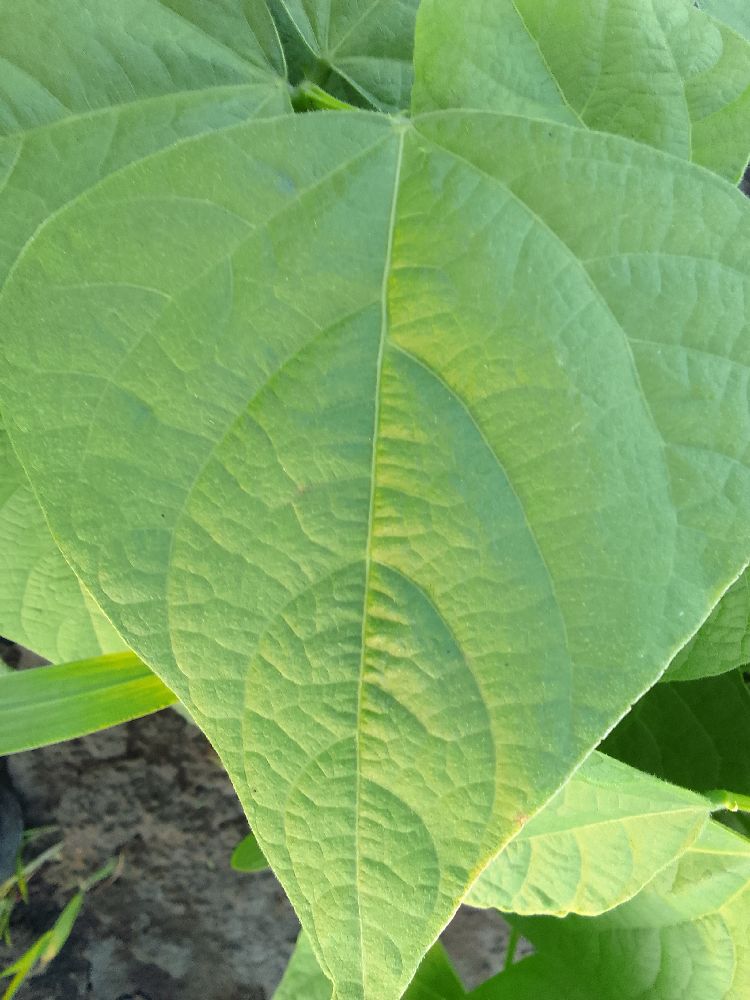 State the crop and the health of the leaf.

common bean, healthy
